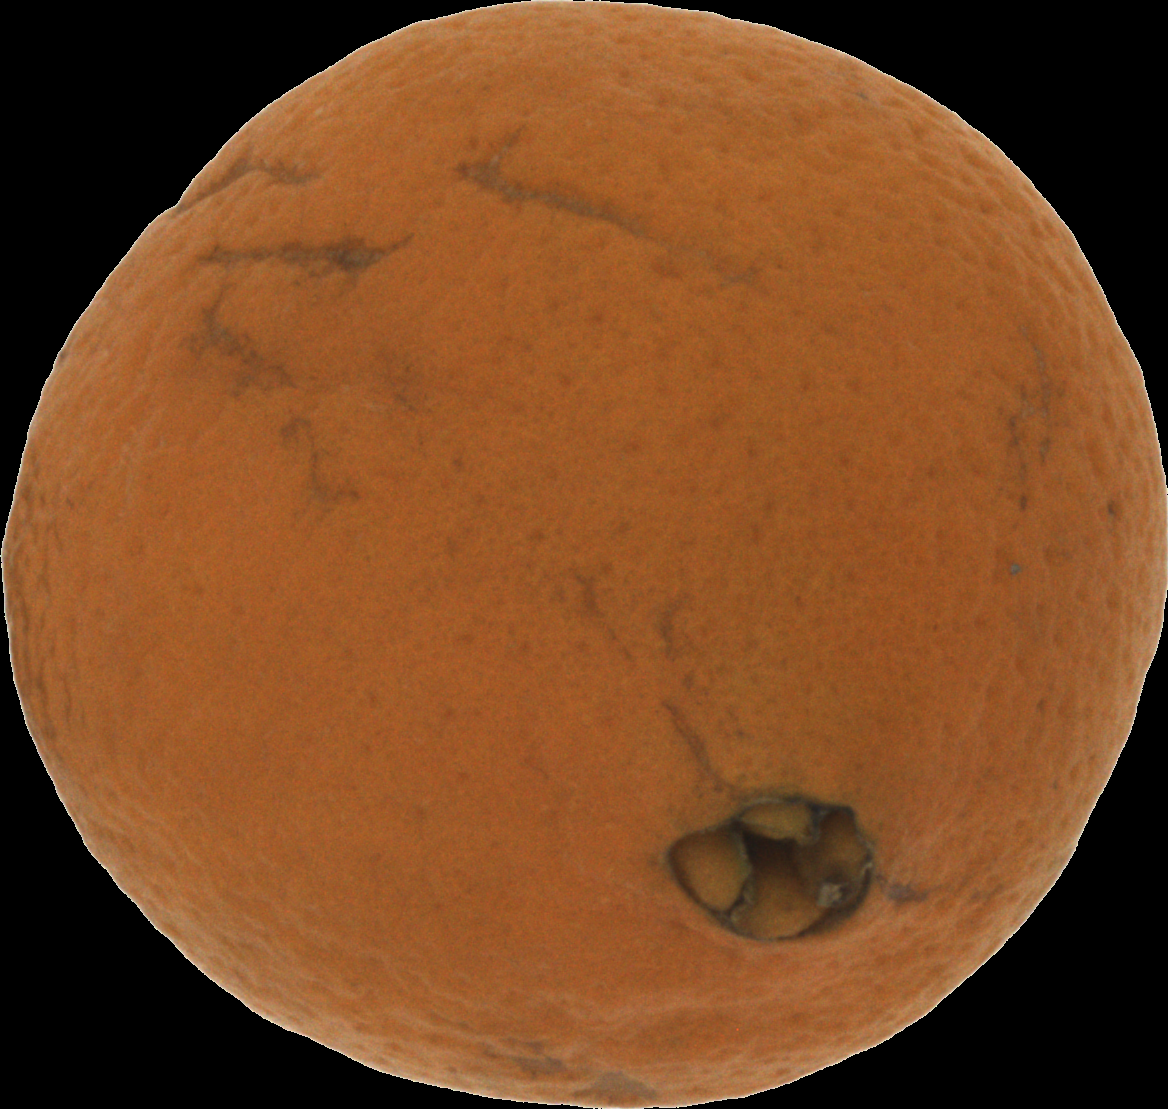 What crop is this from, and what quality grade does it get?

orange, bad
